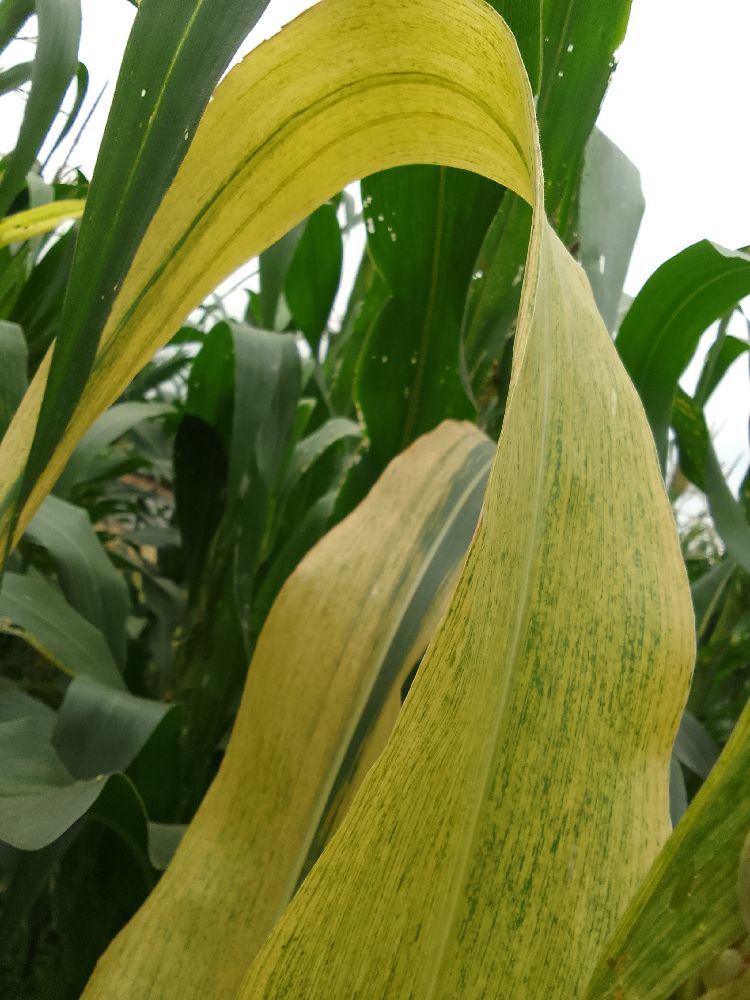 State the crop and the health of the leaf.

maize, healthy
